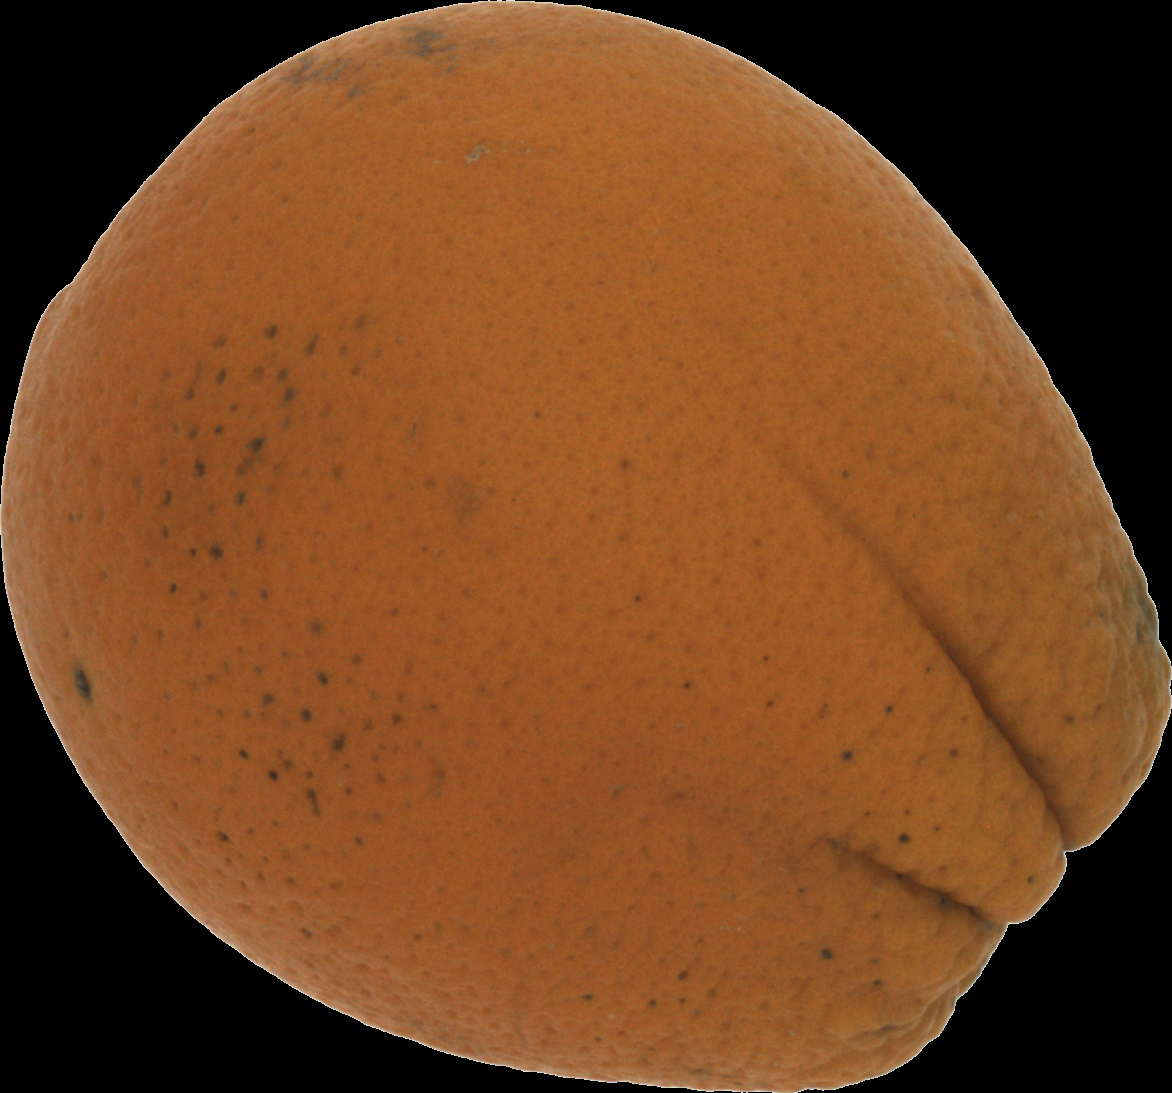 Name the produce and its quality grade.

orange, bad
